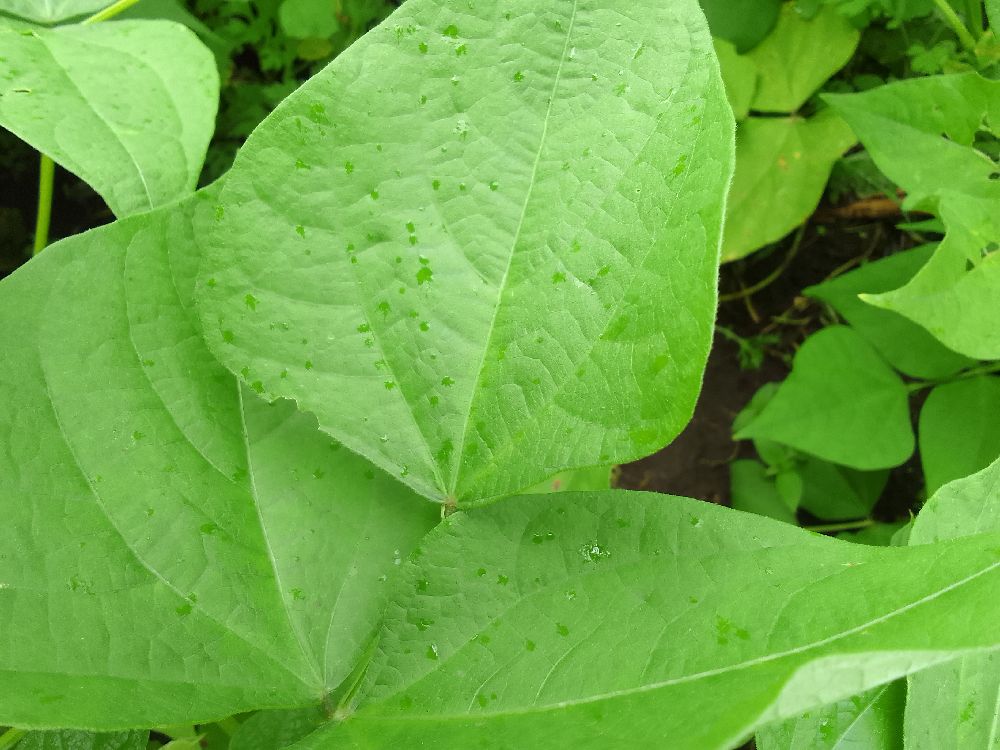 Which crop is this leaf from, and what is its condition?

common bean, healthy
